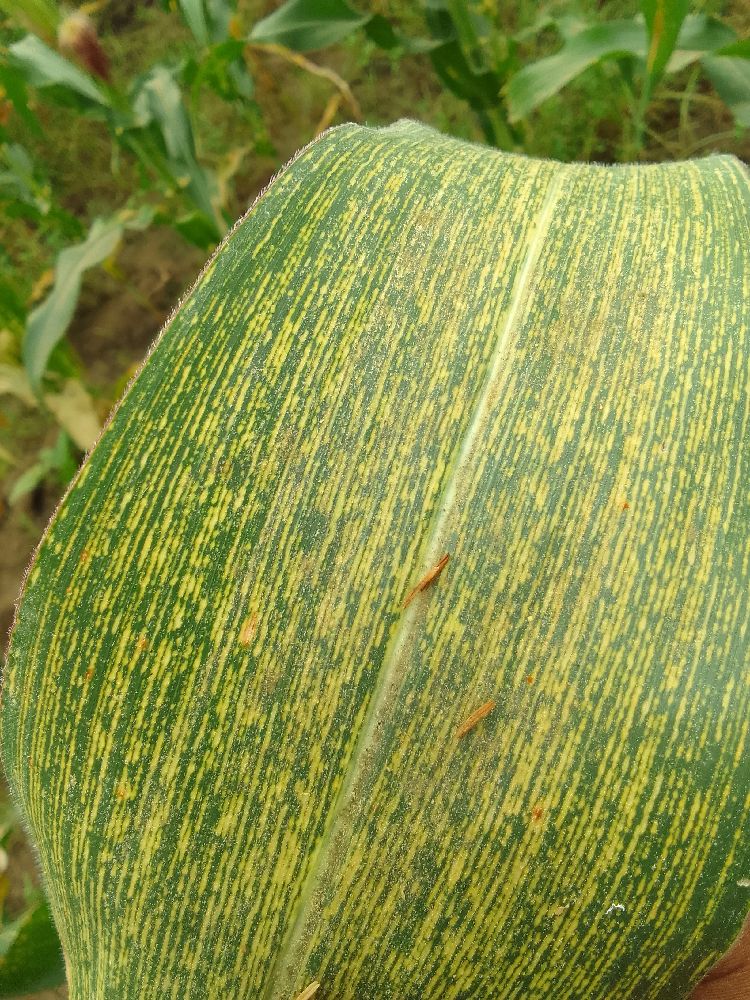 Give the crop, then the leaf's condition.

maize, maize streak virus
